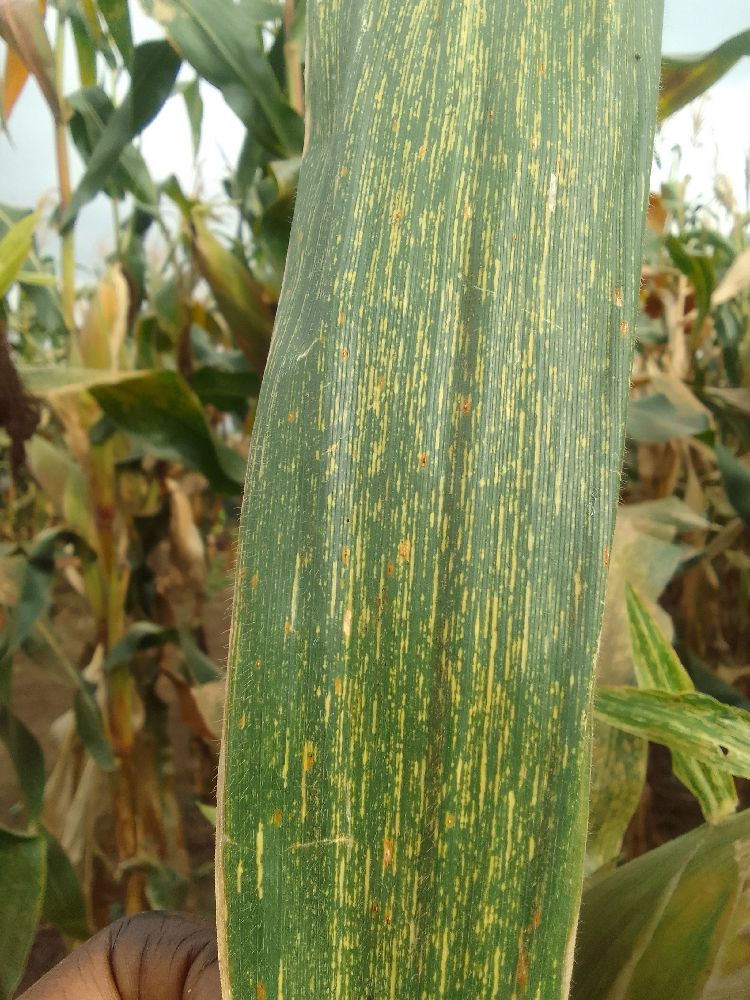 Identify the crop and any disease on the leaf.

maize, maize streak virus
